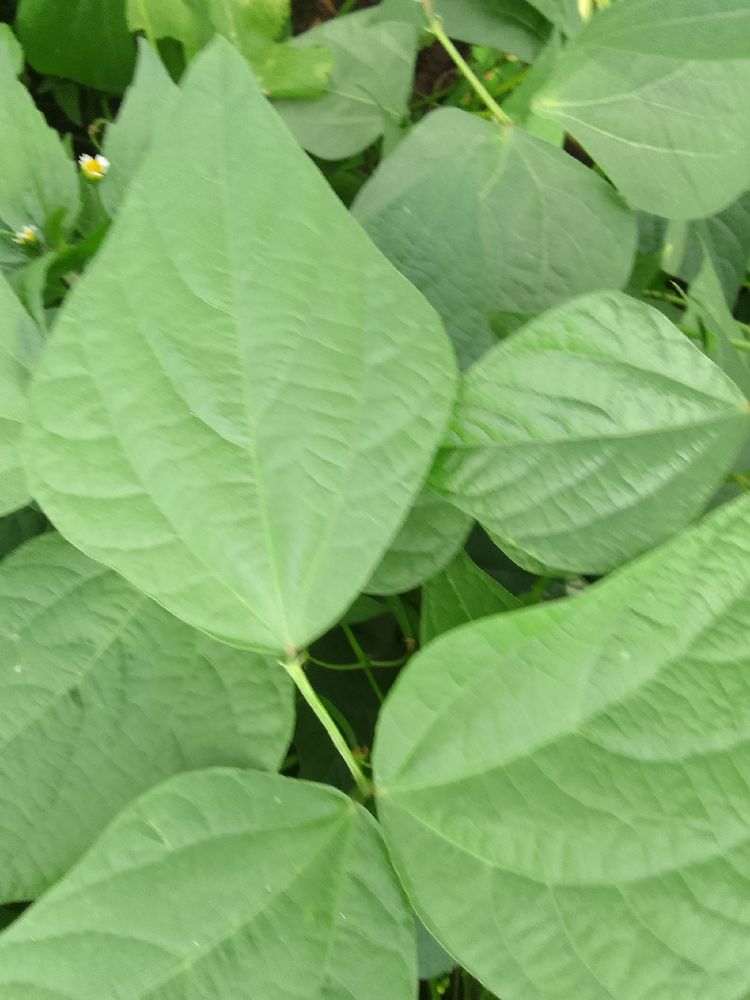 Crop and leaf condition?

common bean, healthy
